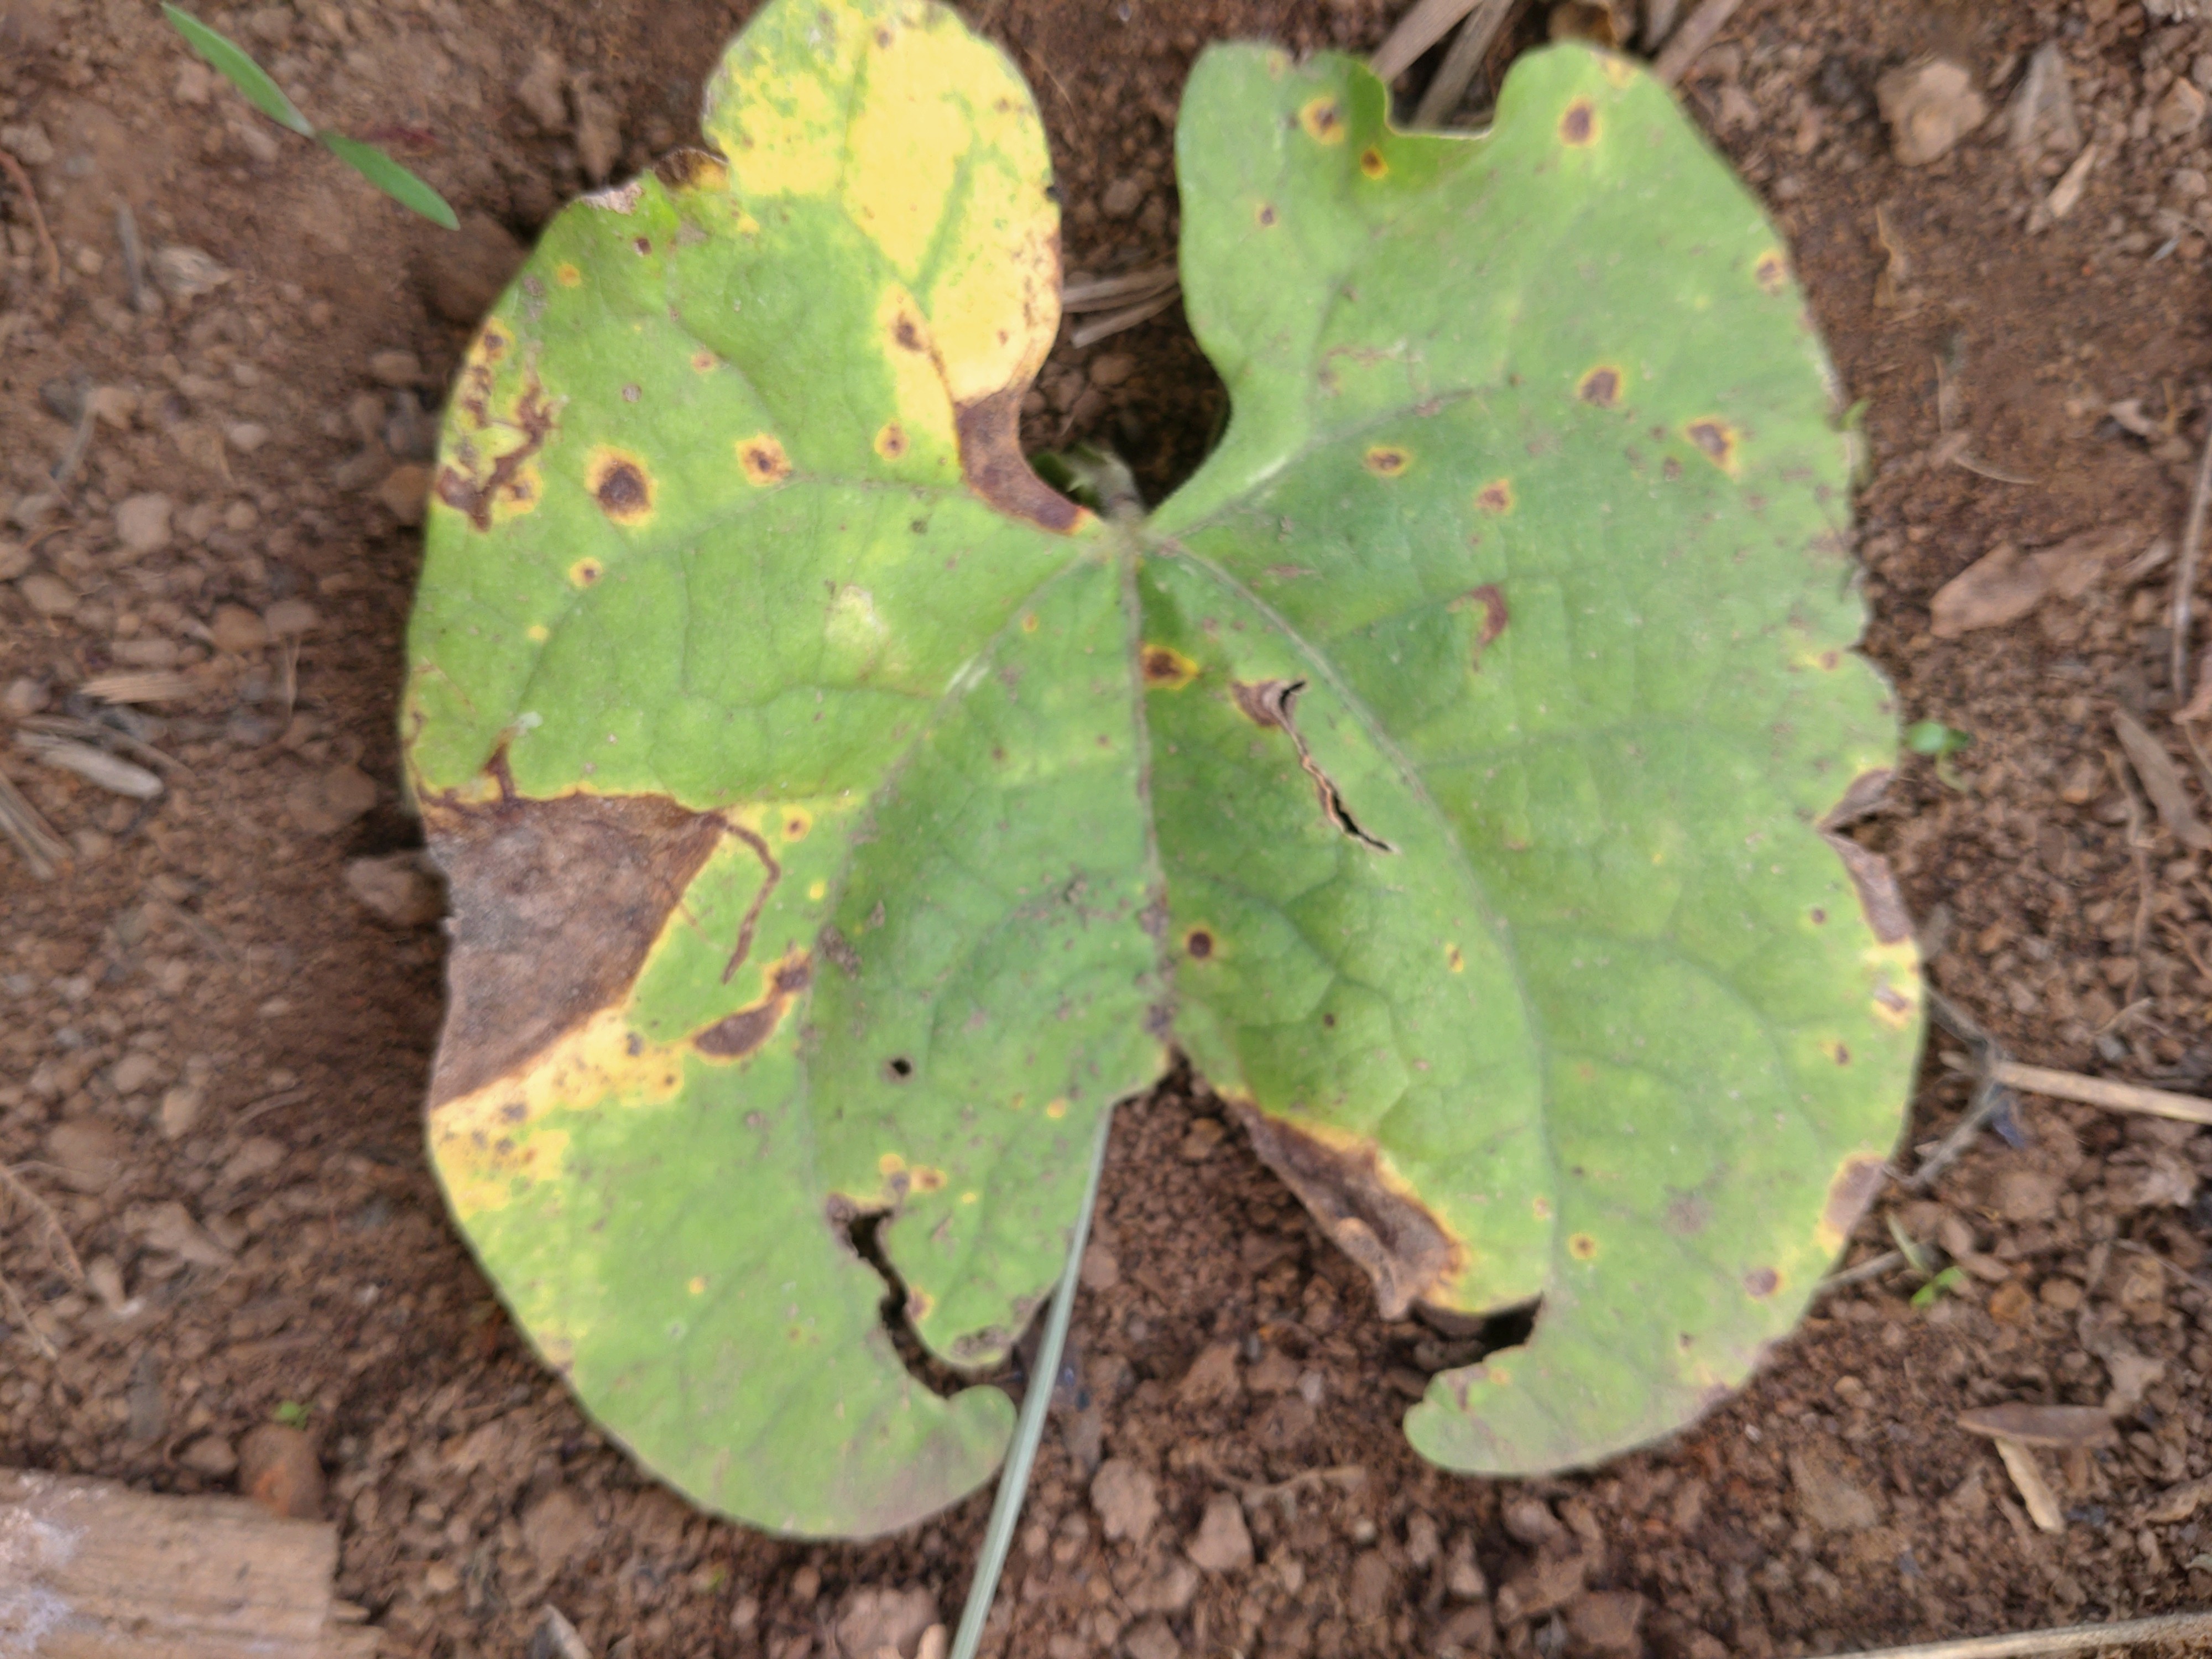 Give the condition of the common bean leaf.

rust
